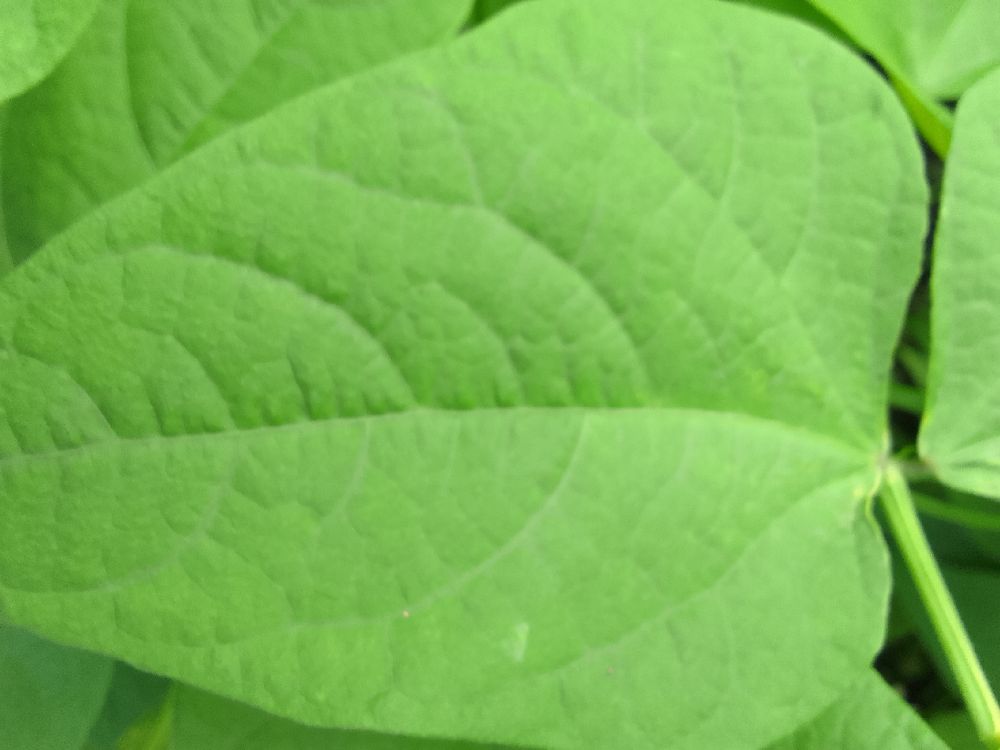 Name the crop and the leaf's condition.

common bean, healthy
